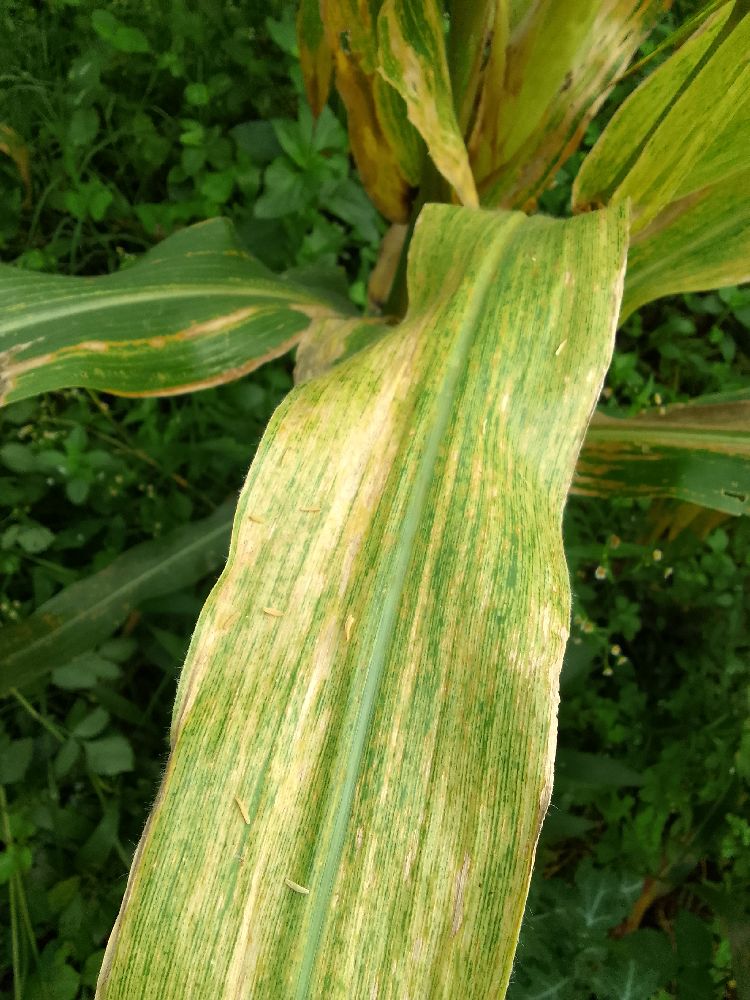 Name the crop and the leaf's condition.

maize, maize lethal necrosis
